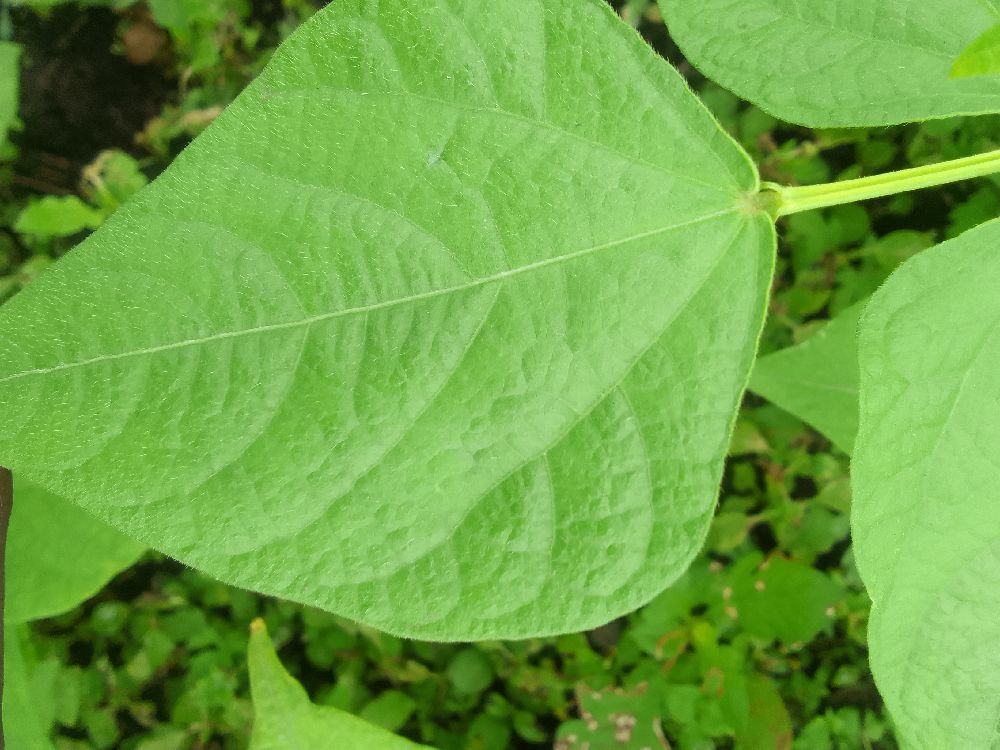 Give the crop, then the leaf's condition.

common bean, healthy
